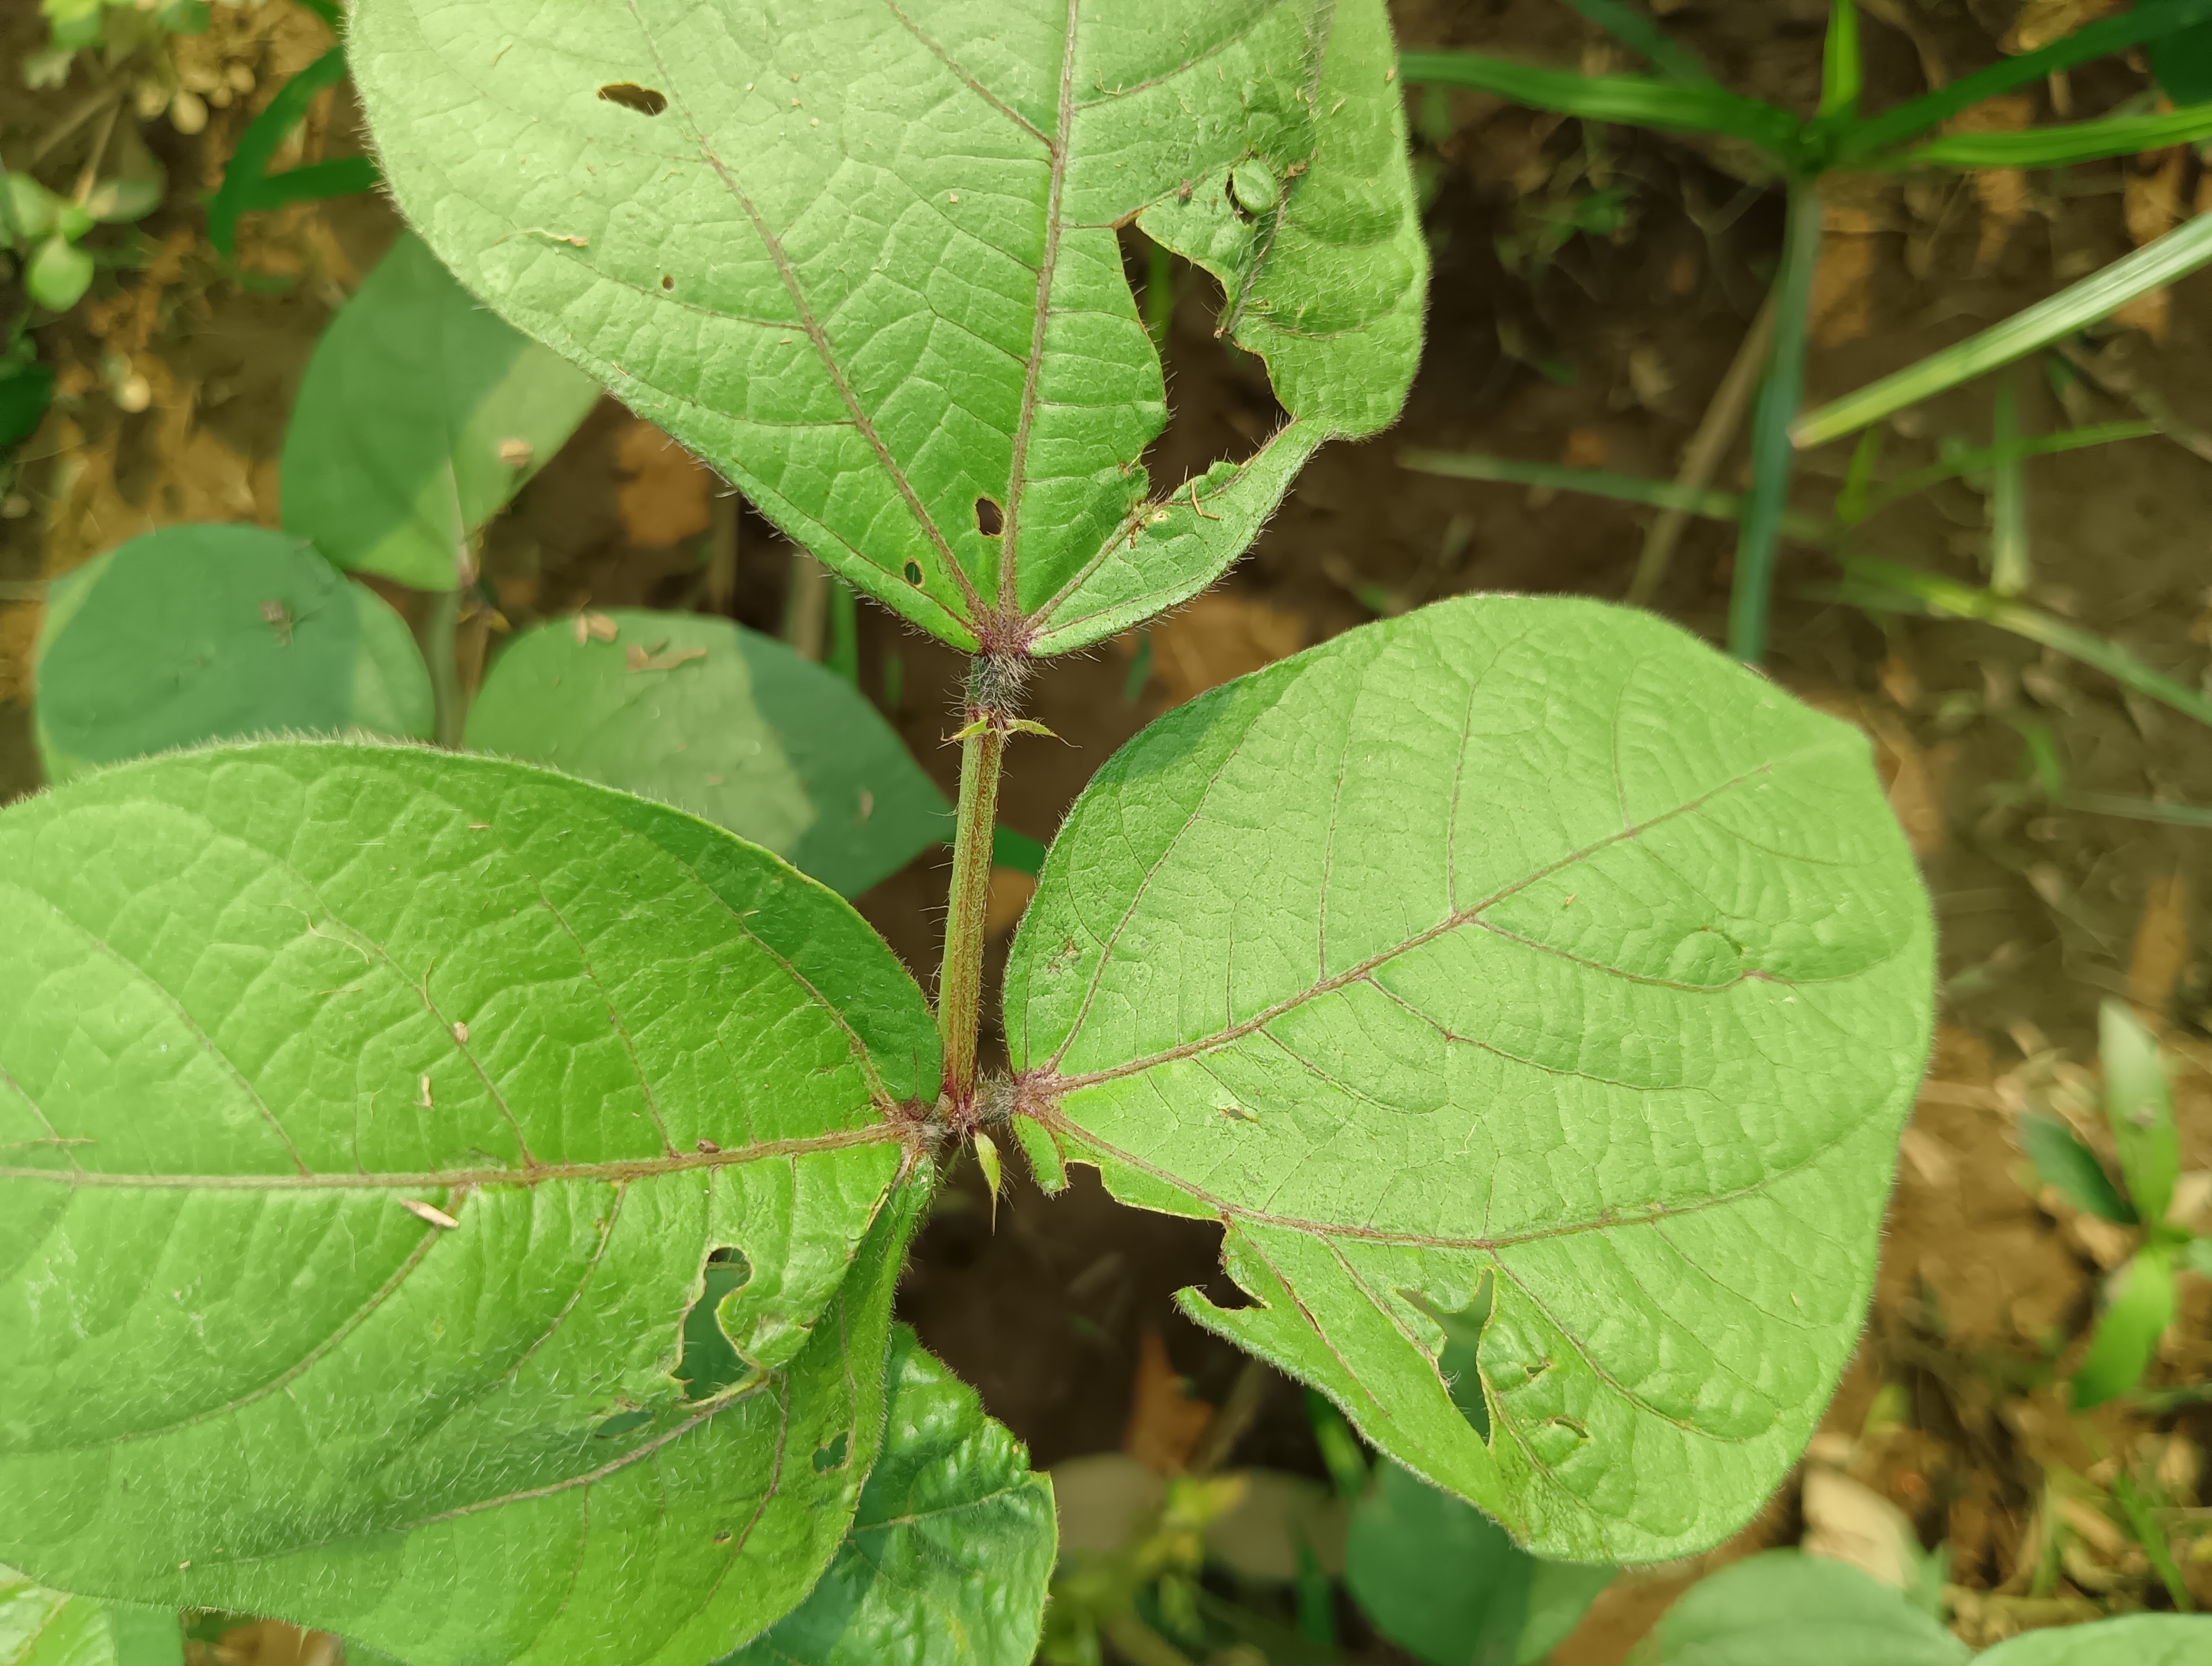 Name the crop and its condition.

mungbean, healthy
